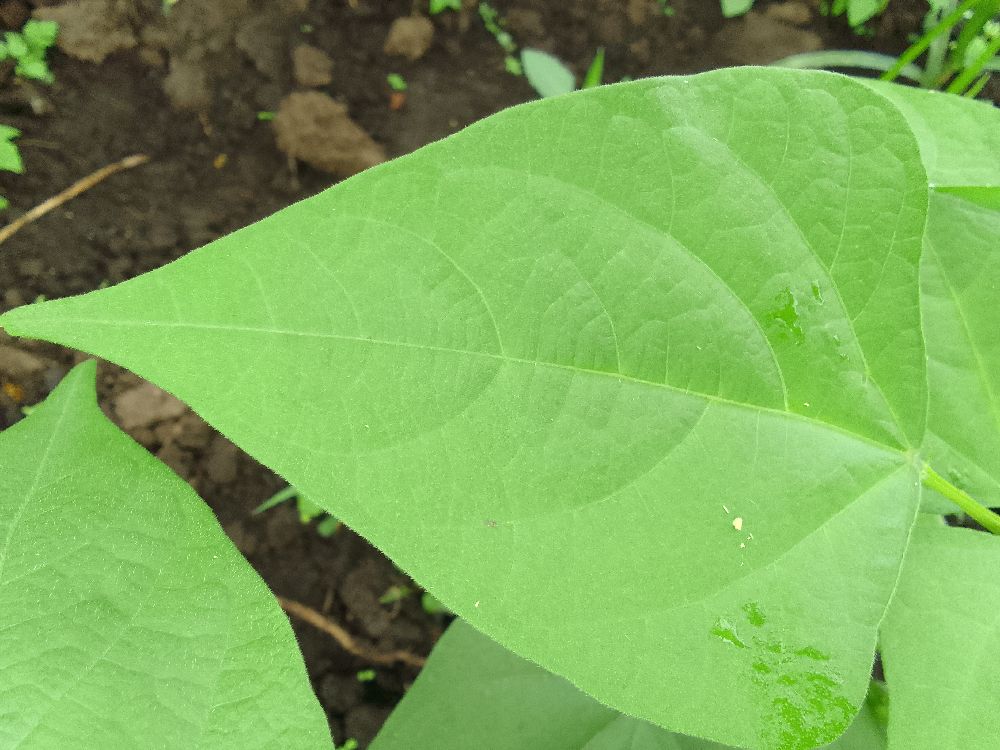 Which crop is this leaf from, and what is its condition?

common bean, healthy
